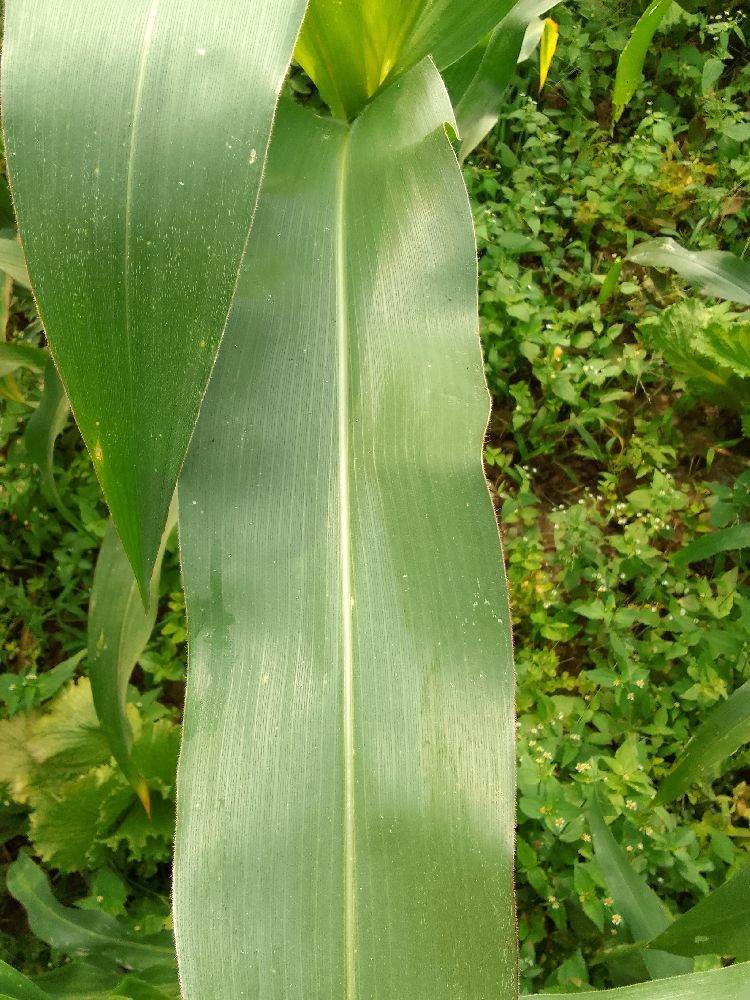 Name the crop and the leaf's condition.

maize, healthy
